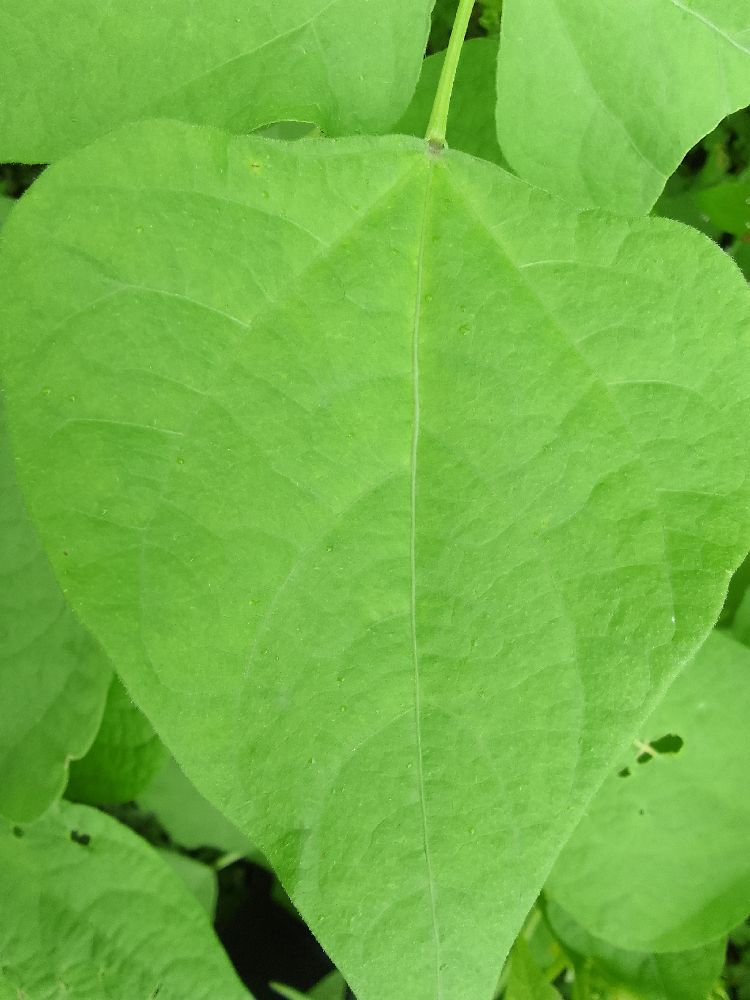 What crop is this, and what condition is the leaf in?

common bean, healthy
